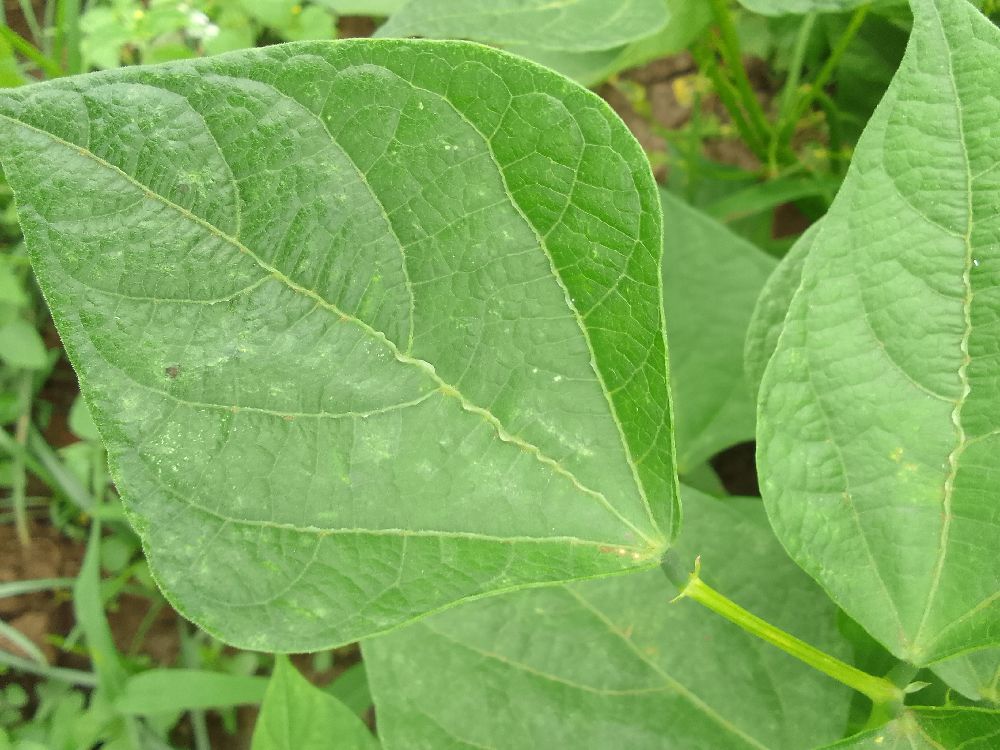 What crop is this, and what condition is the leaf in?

common bean, healthy
